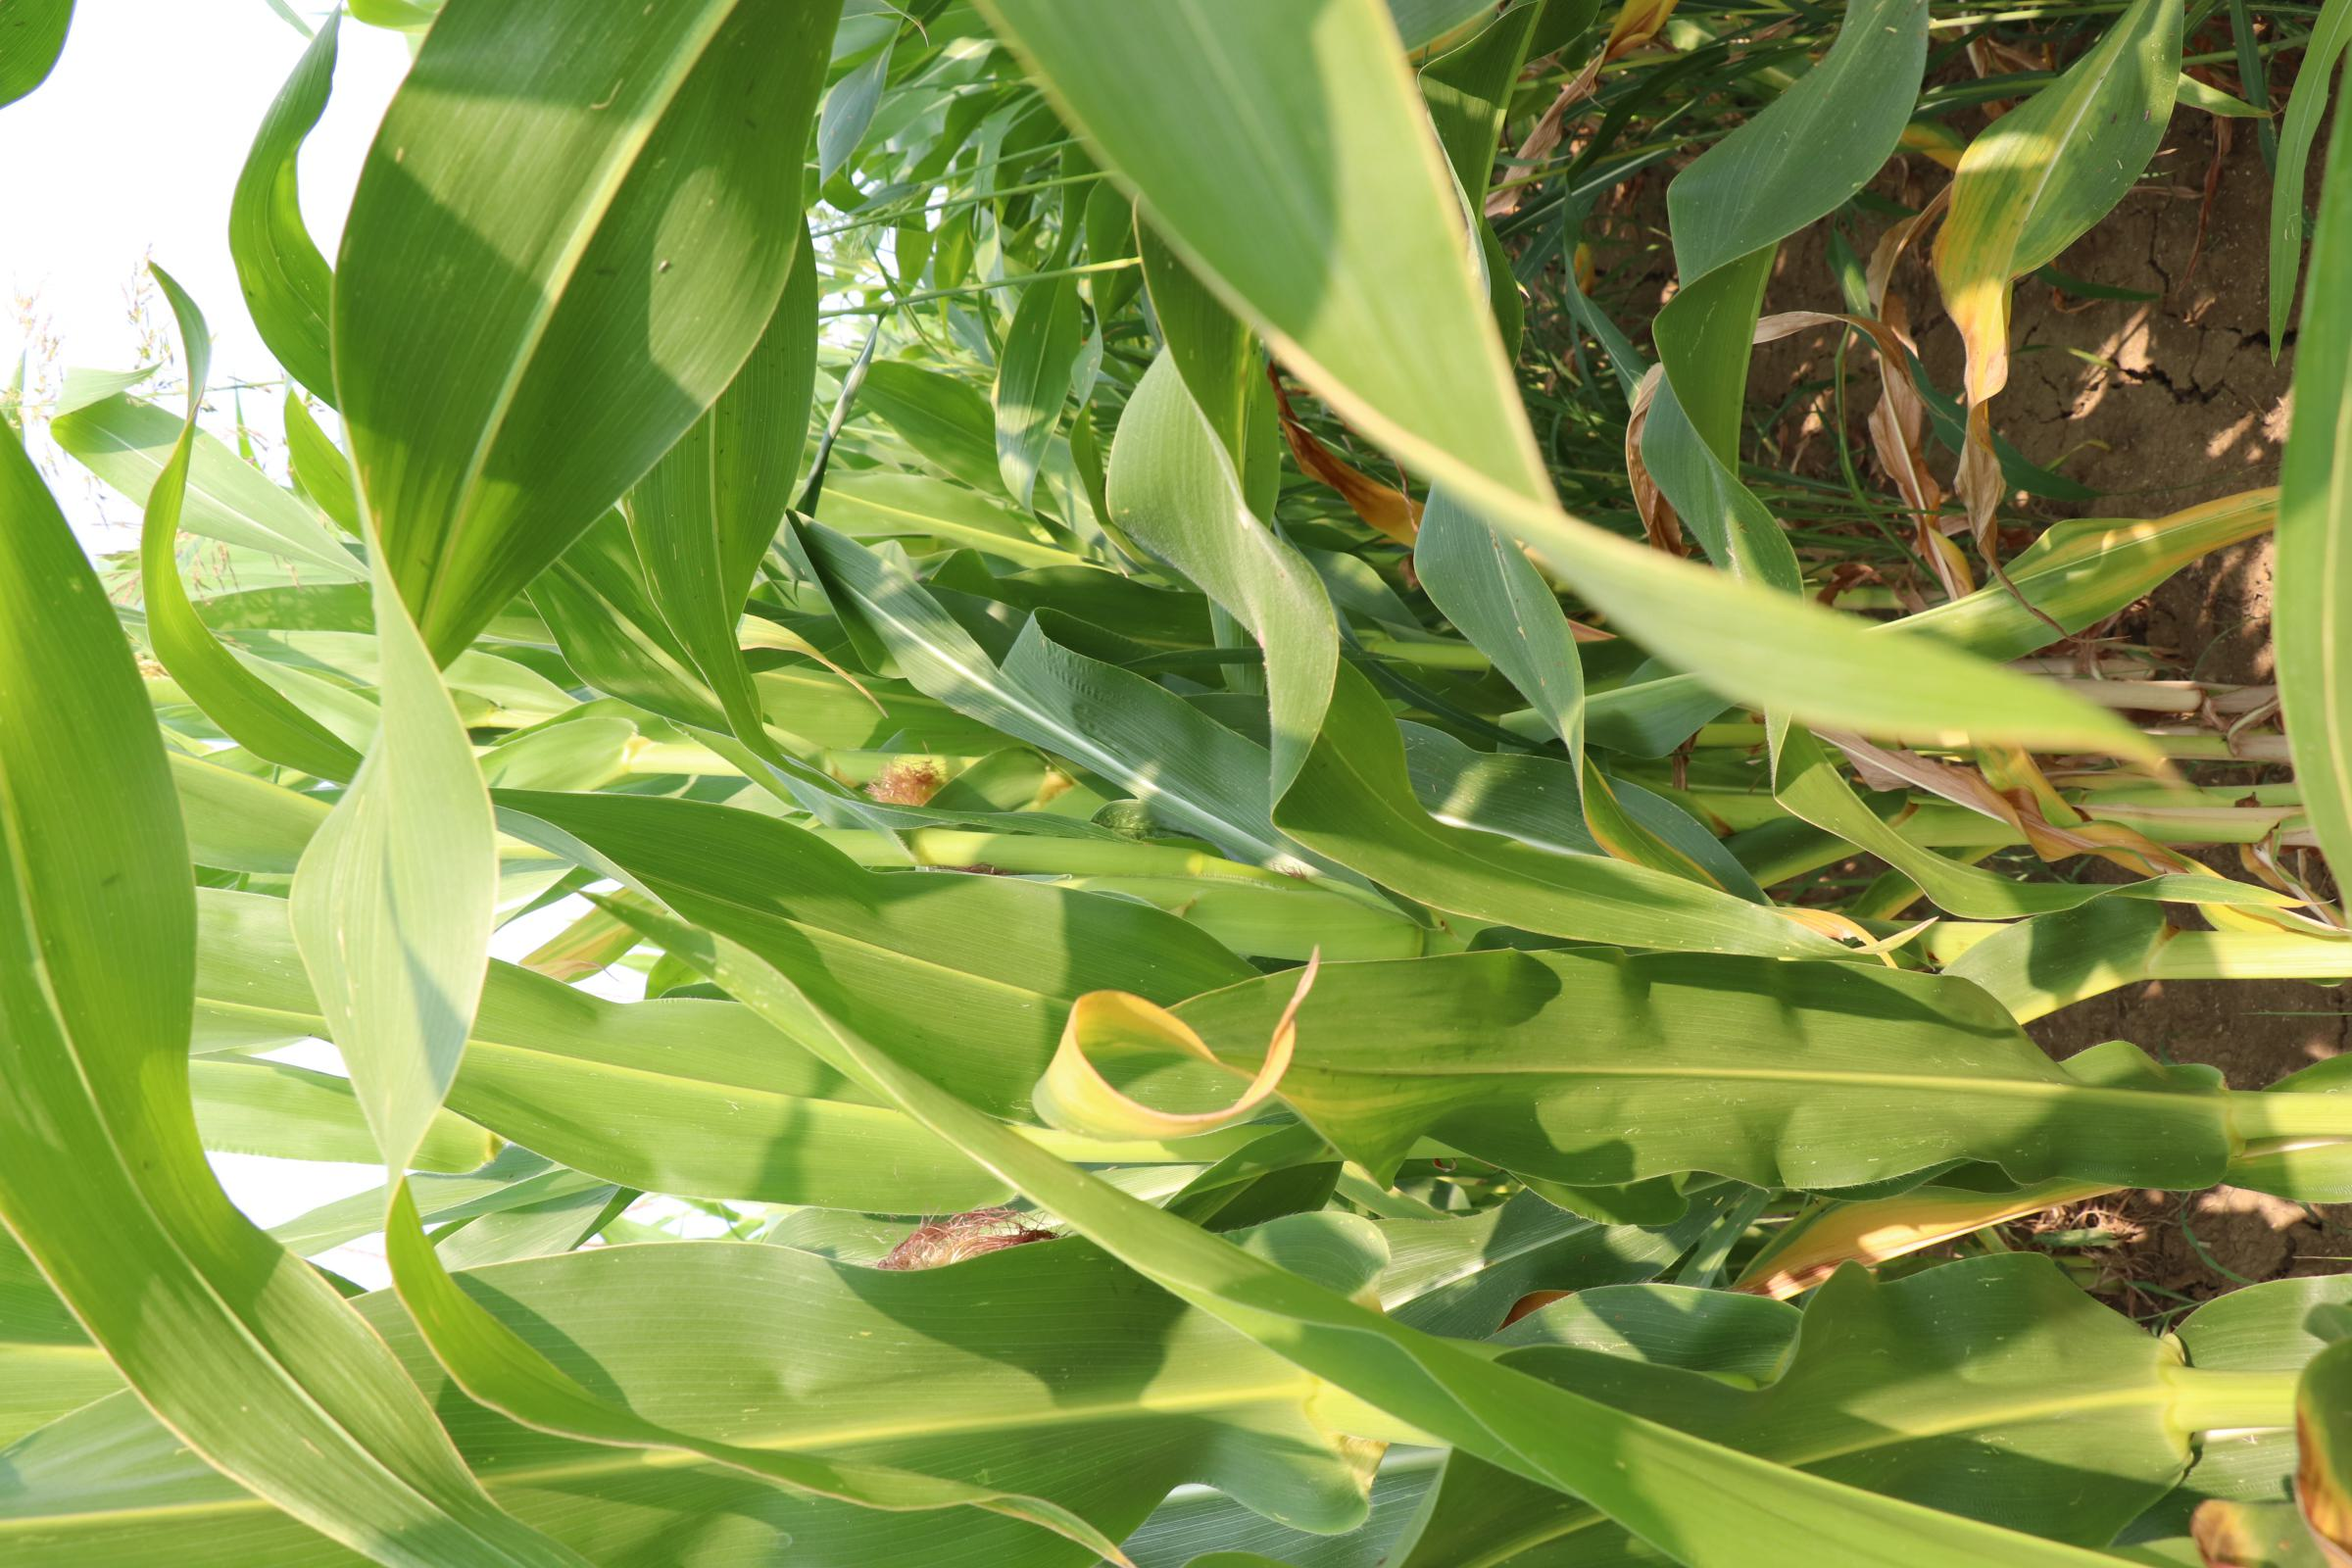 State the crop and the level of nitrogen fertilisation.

maize, reduced nitrogen fertilisation
